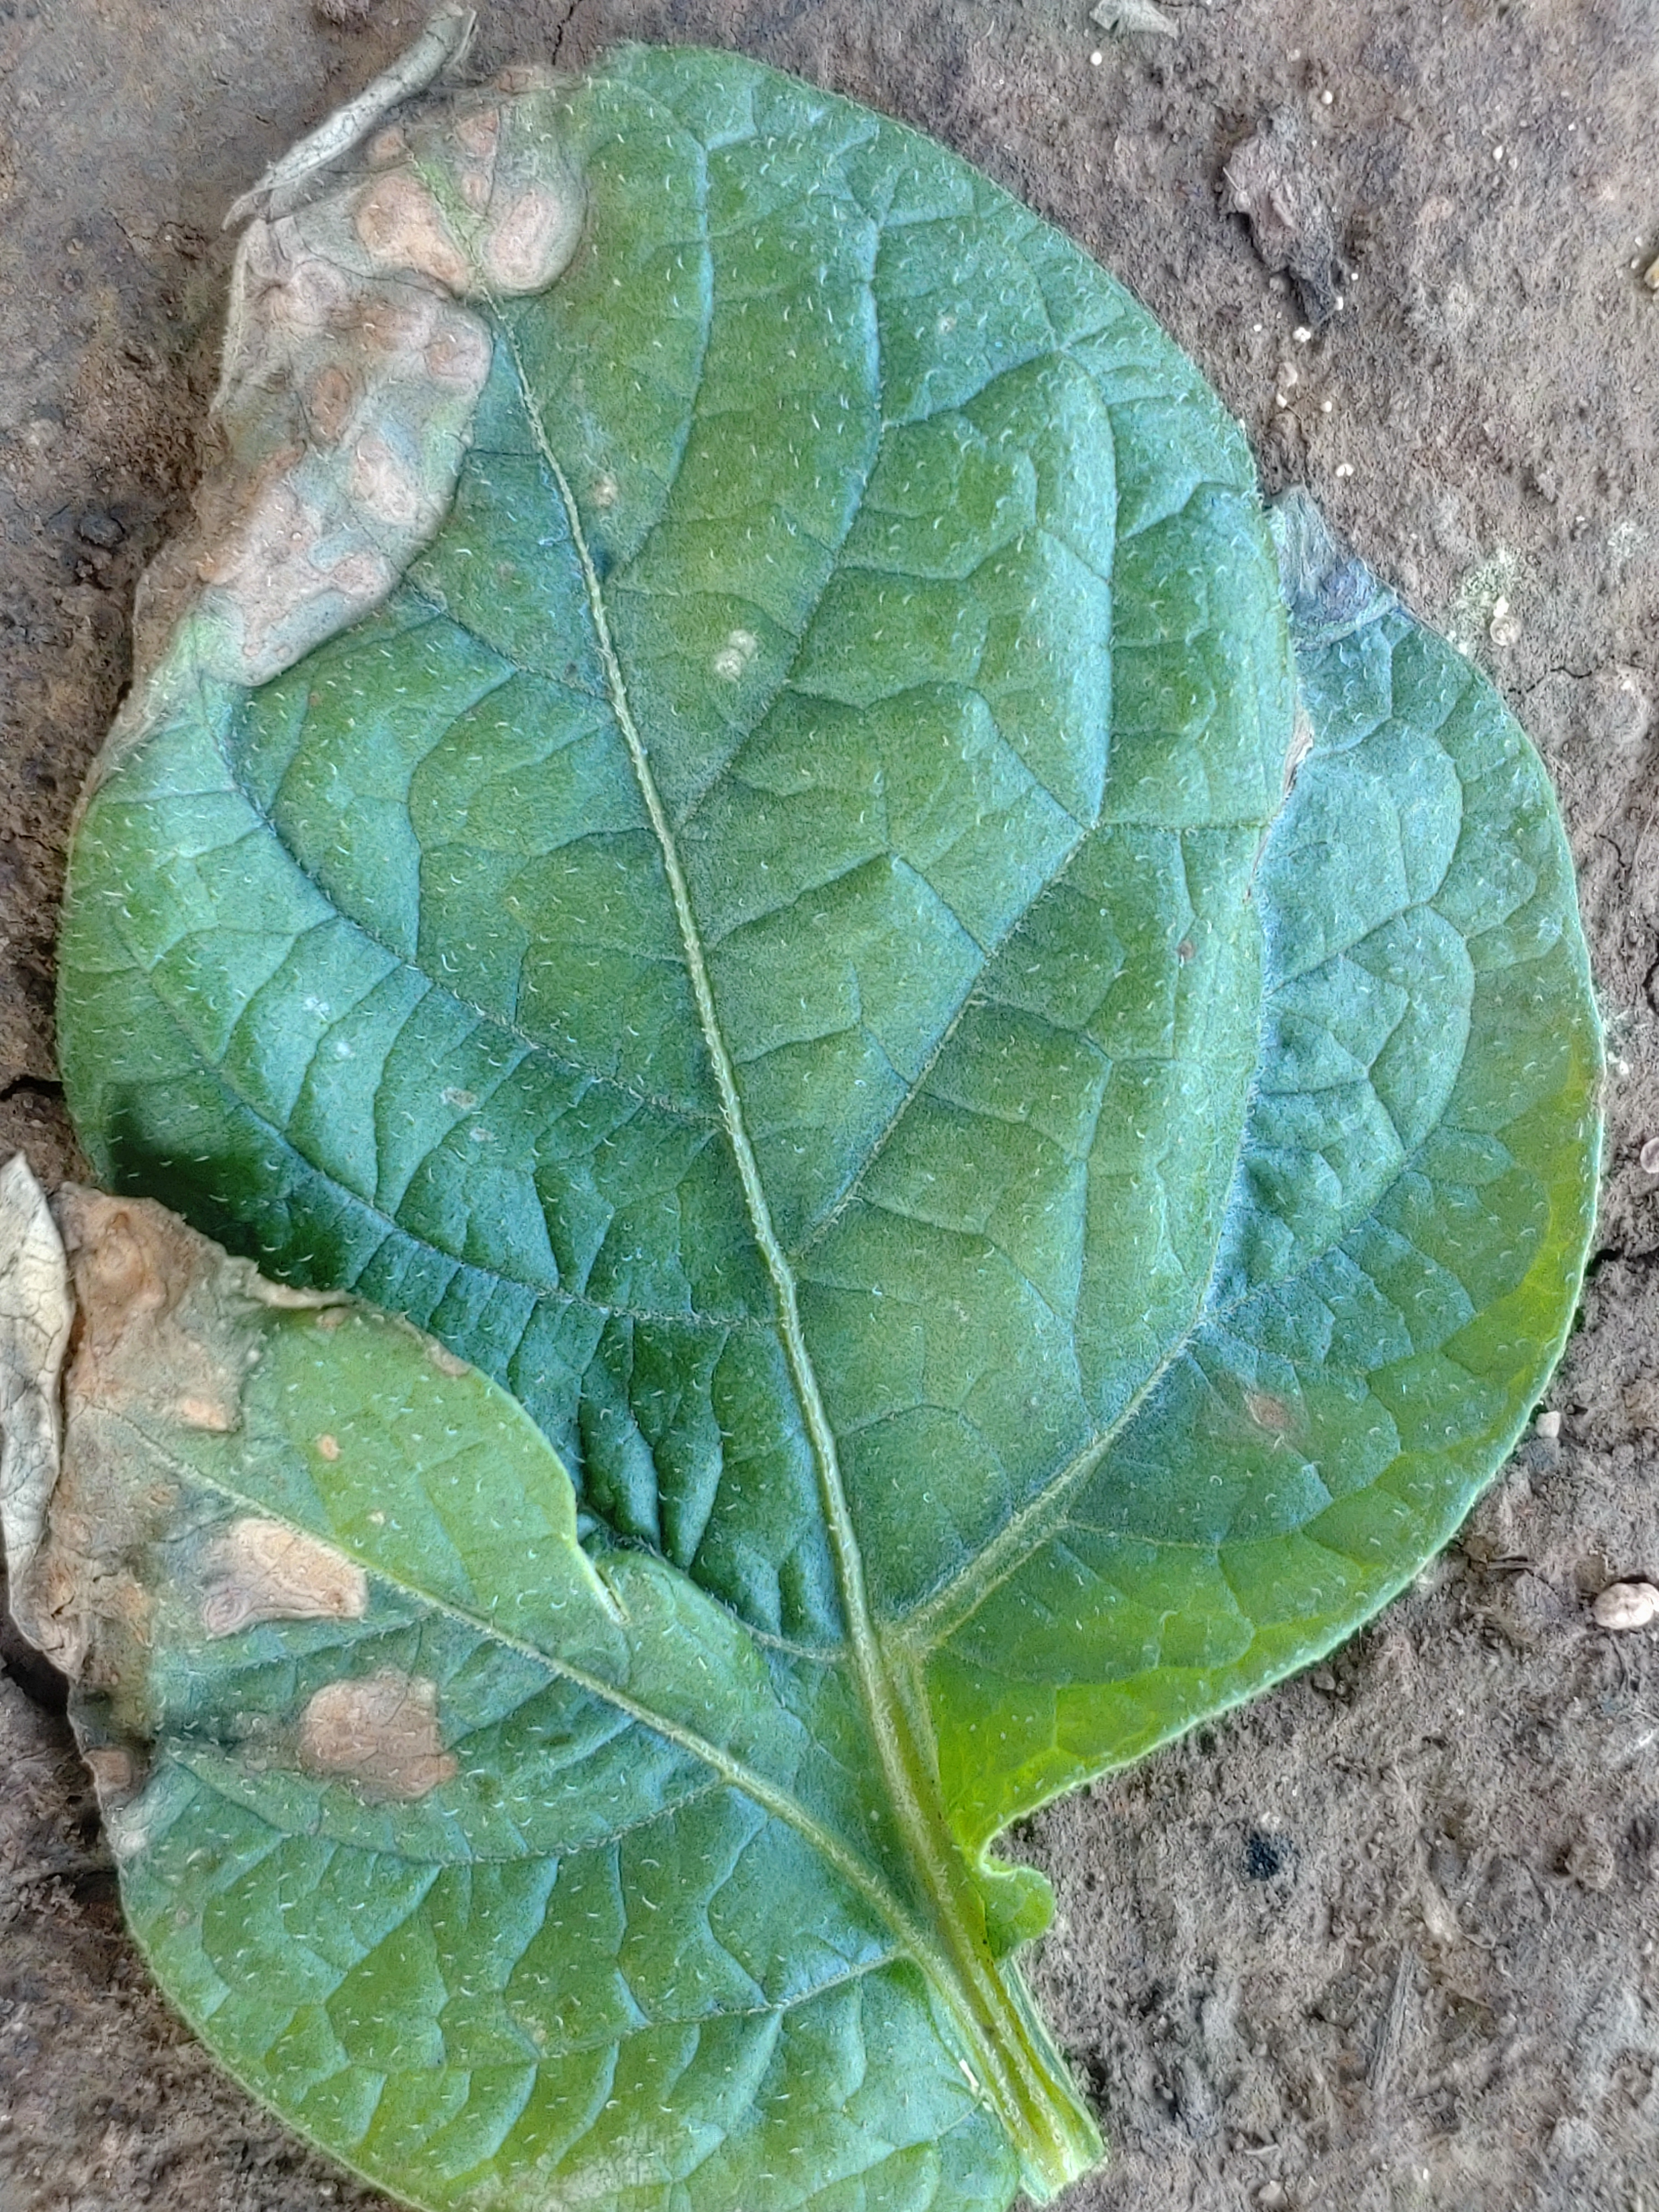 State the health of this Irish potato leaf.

early blight
